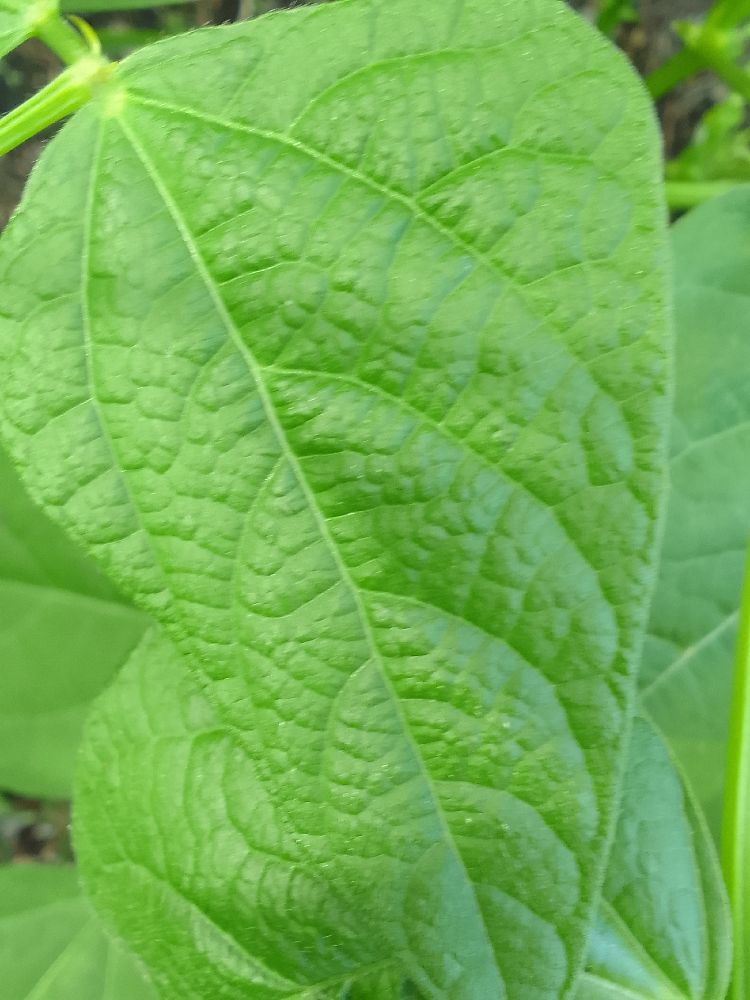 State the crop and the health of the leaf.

common bean, healthy
